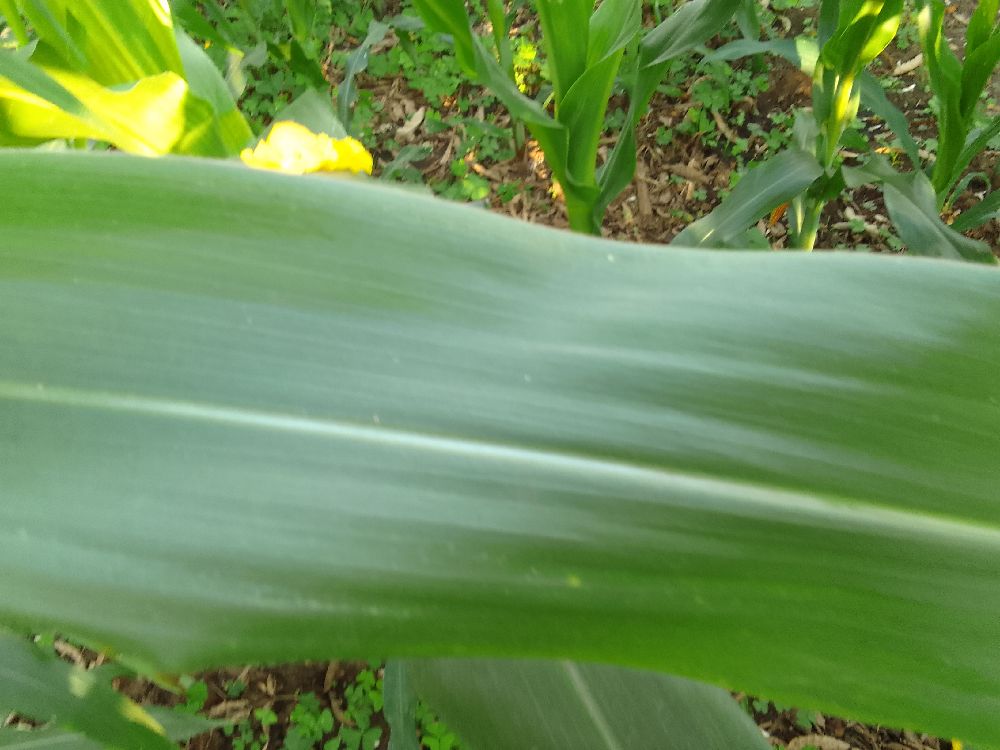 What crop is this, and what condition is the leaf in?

maize, healthy
